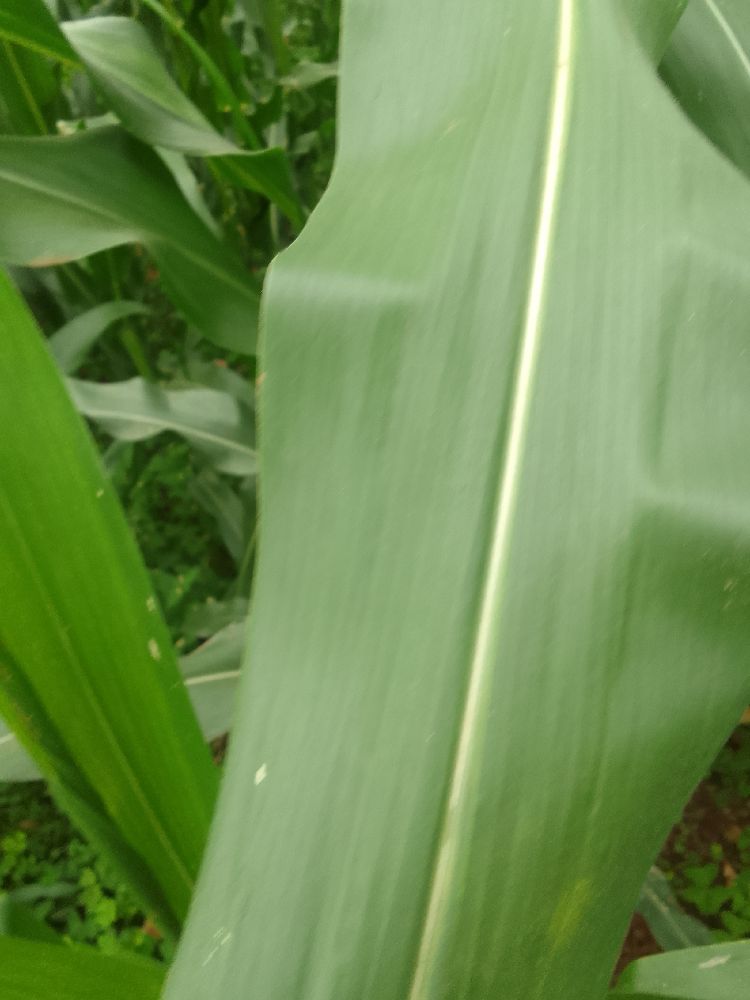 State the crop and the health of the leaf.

maize, healthy
